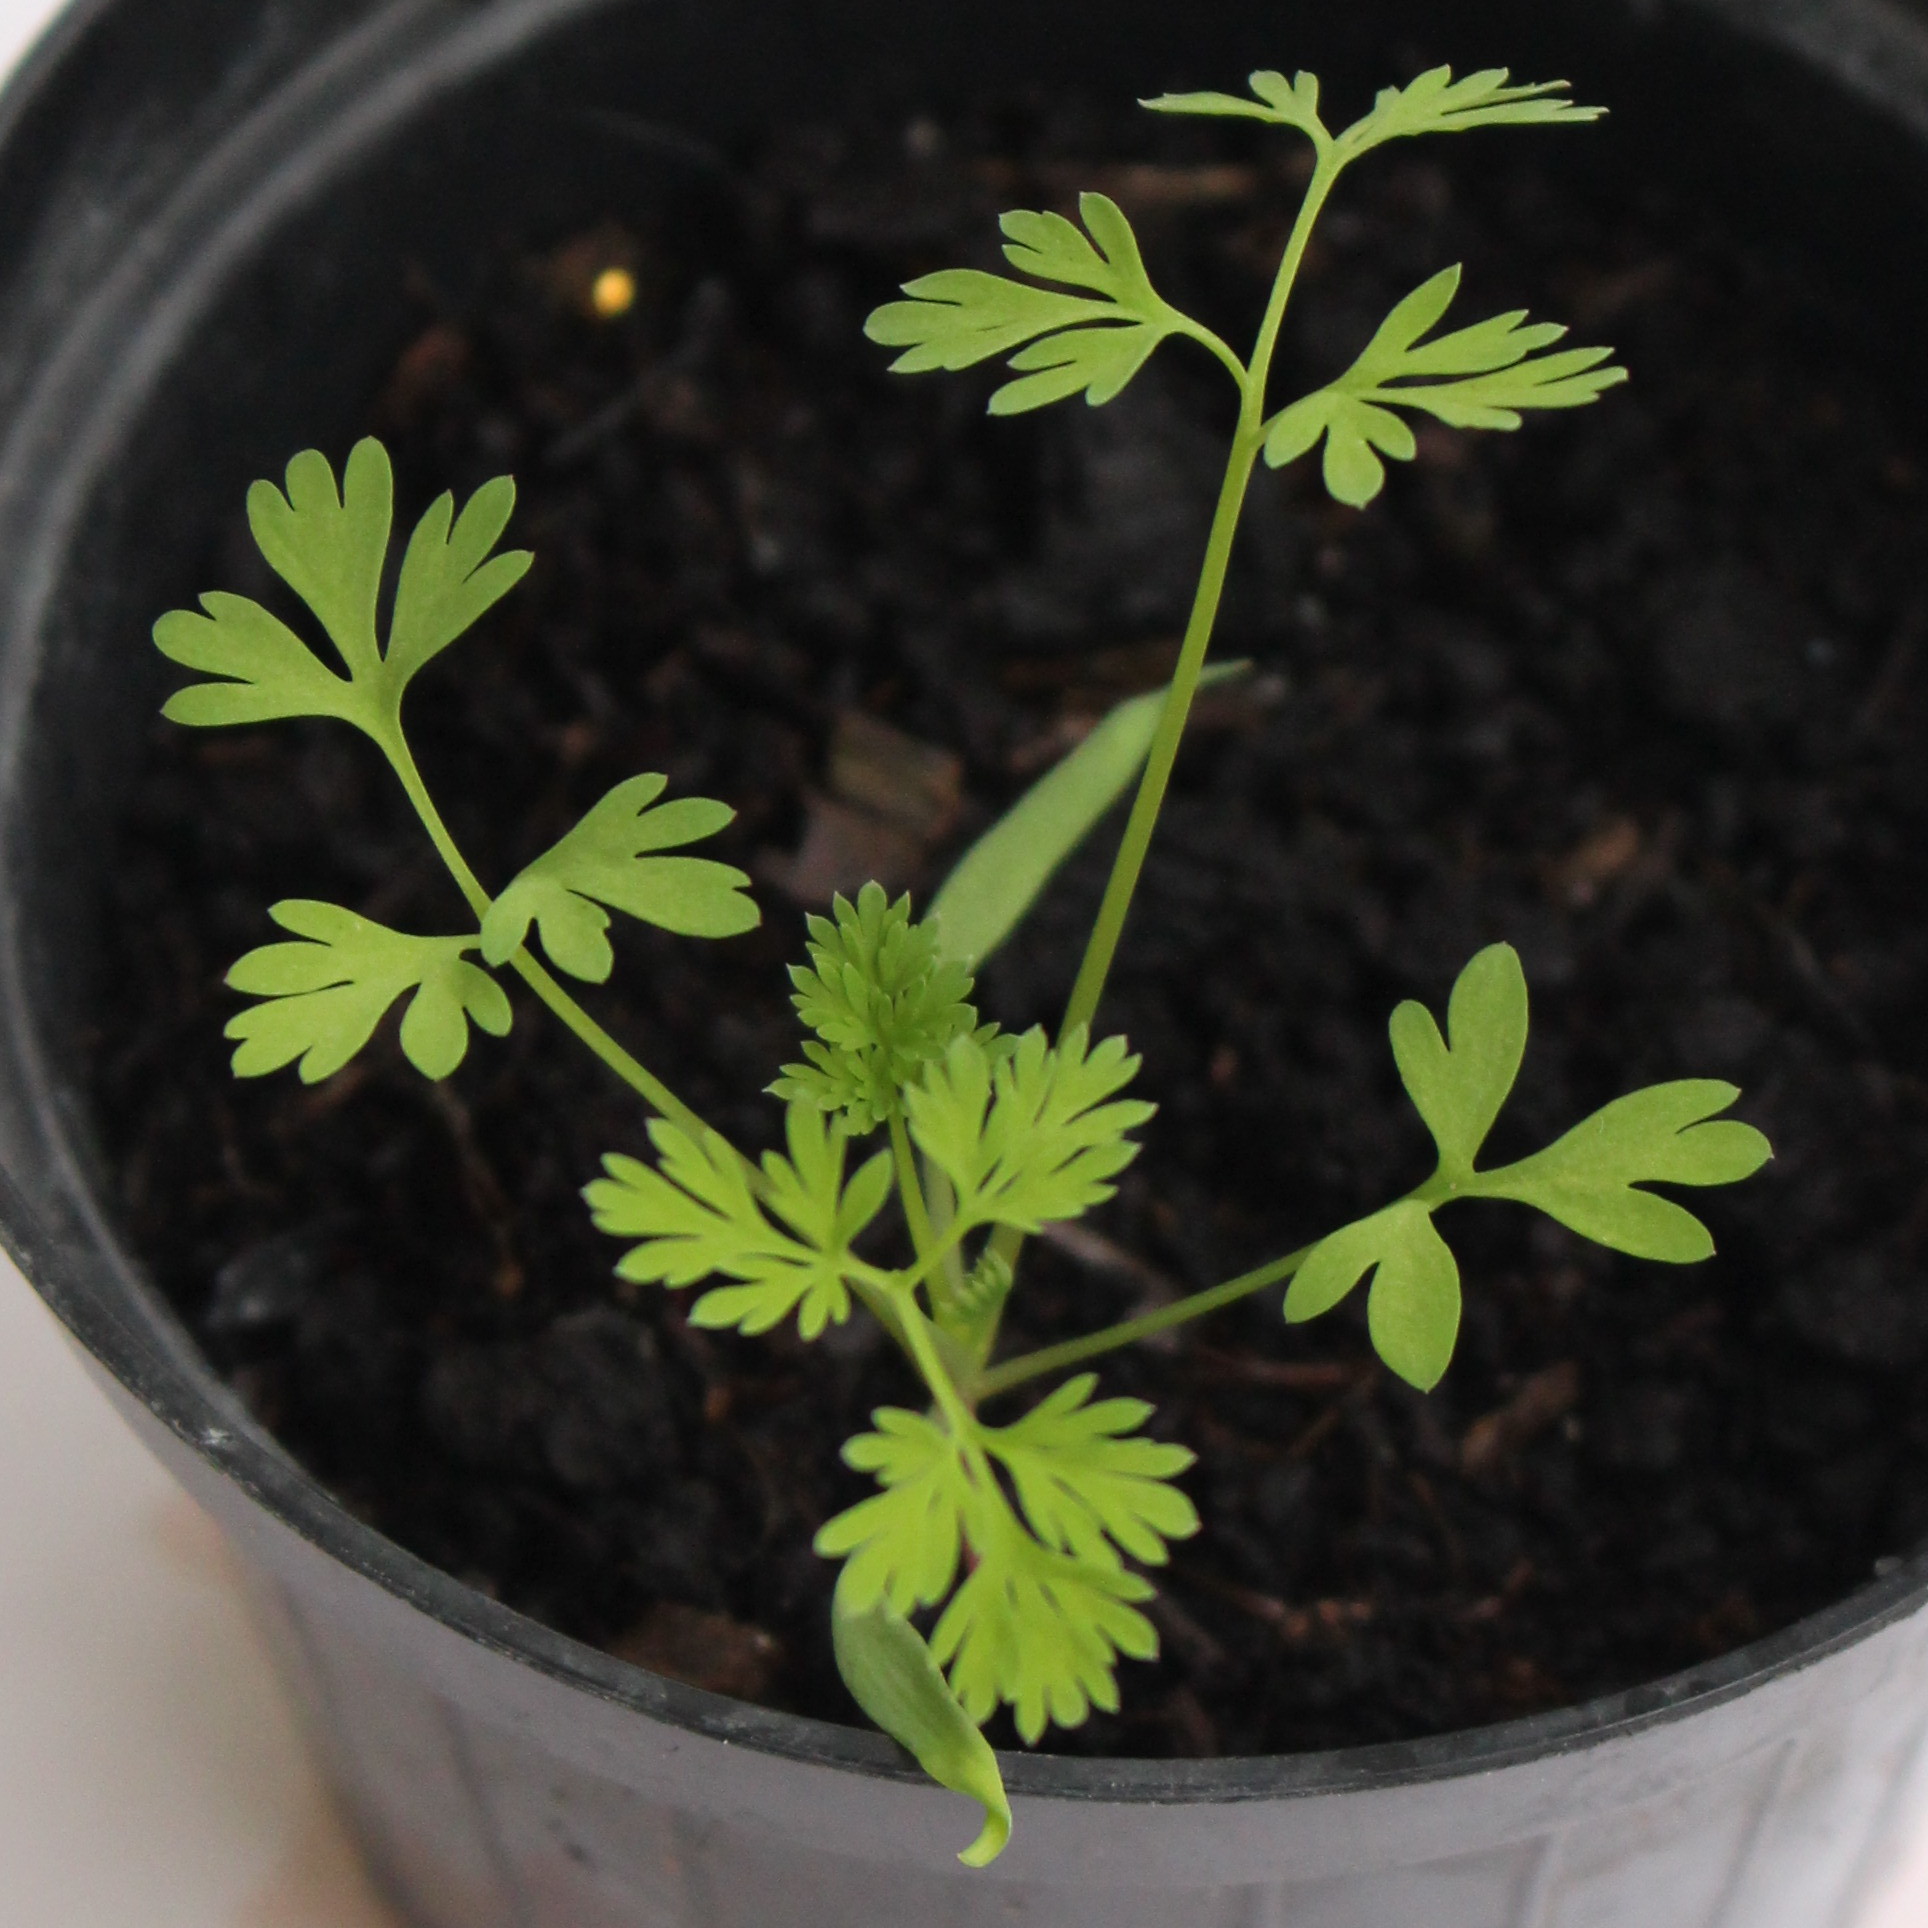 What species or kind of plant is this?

Fumaria officinalis
